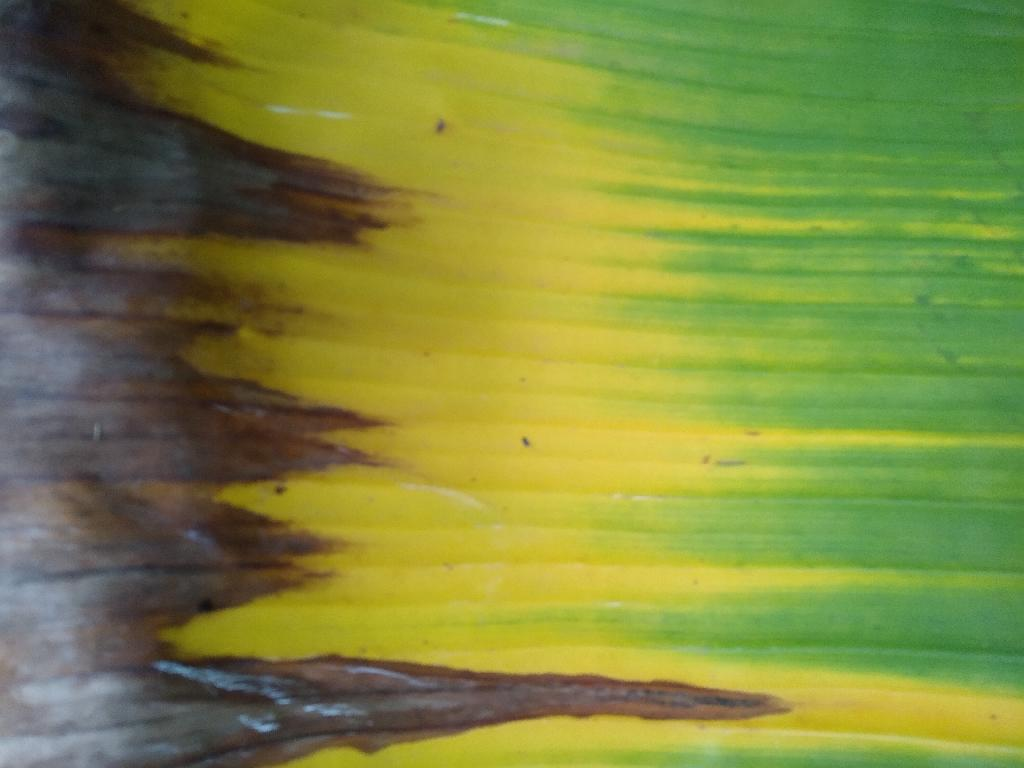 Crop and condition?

banana, fusarium wilt race 1
